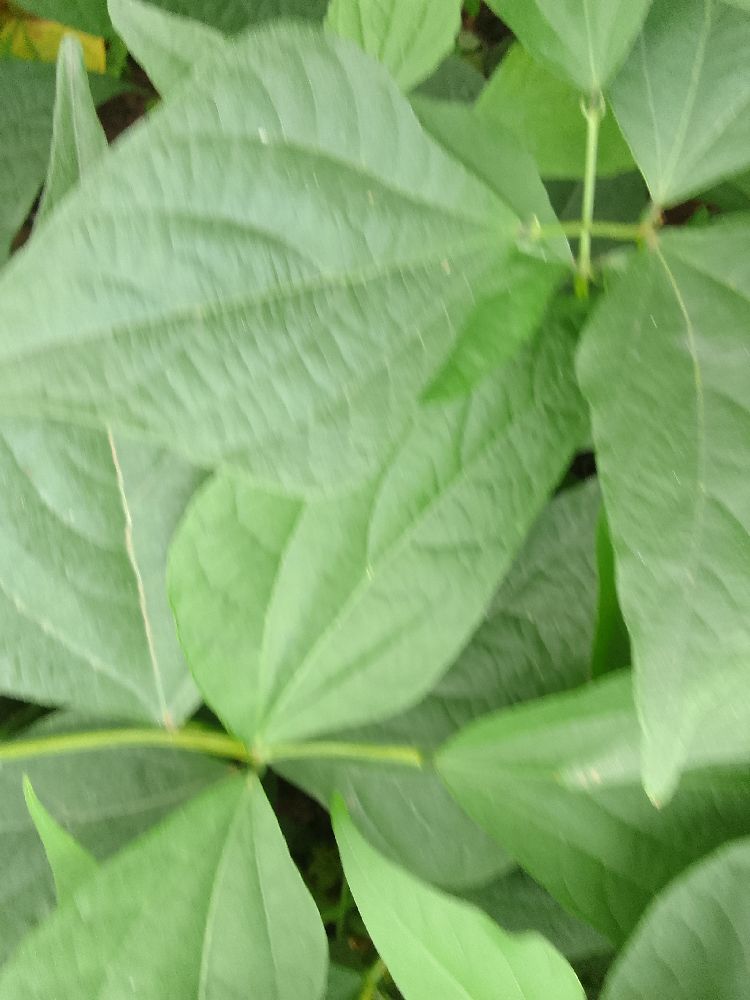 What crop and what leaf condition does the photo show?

common bean, healthy
